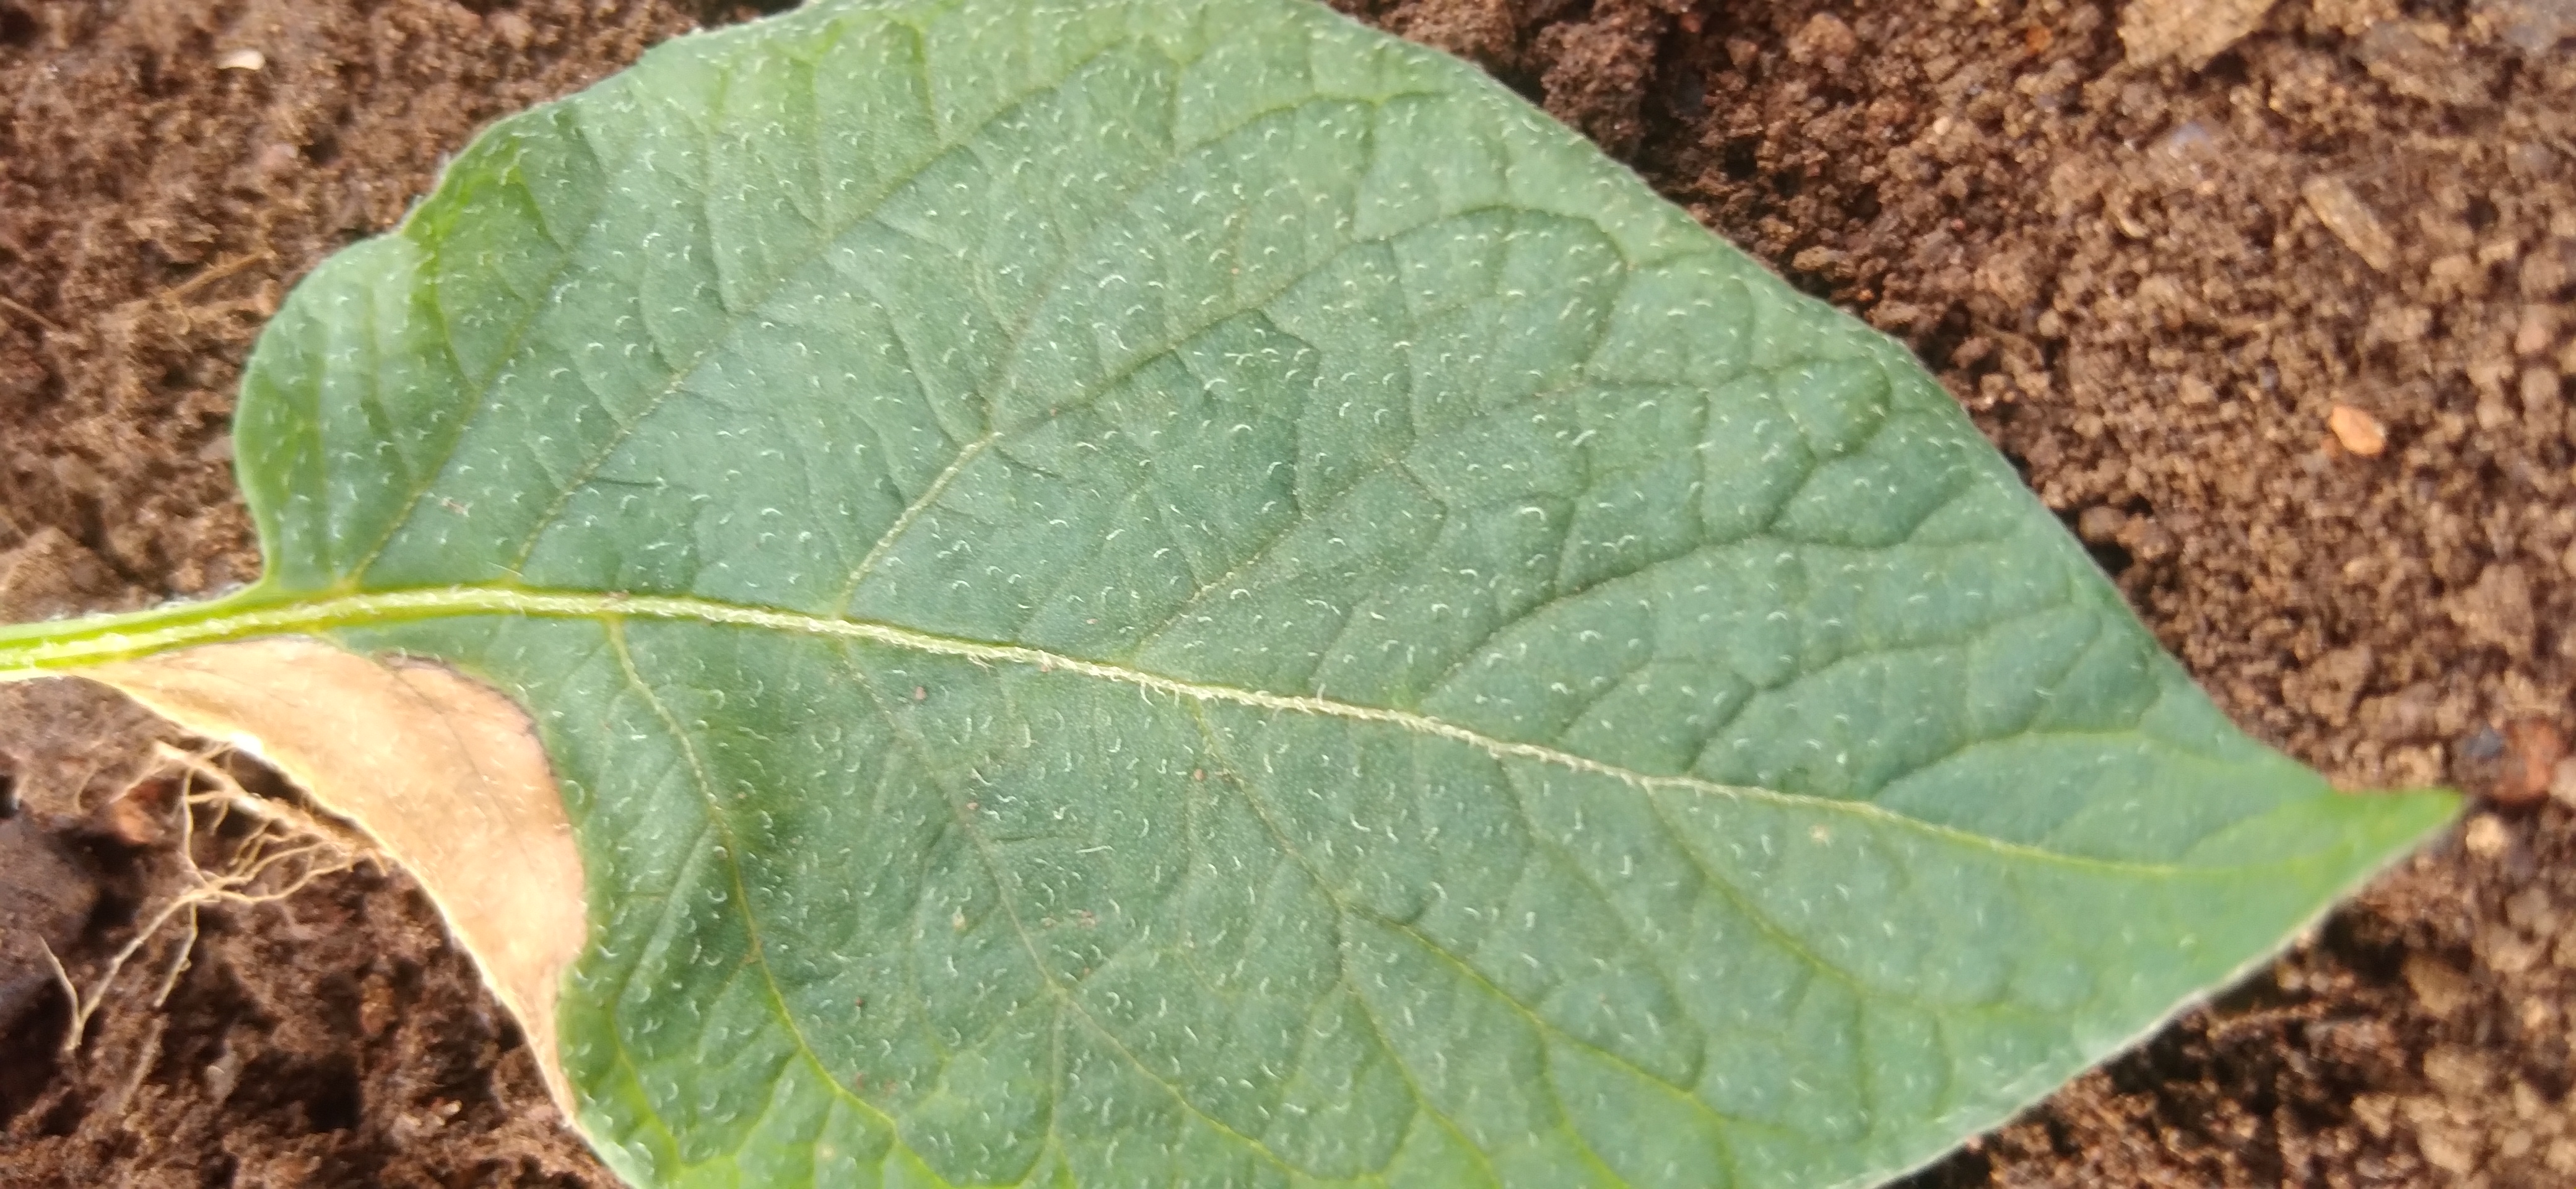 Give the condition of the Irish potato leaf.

early blight
